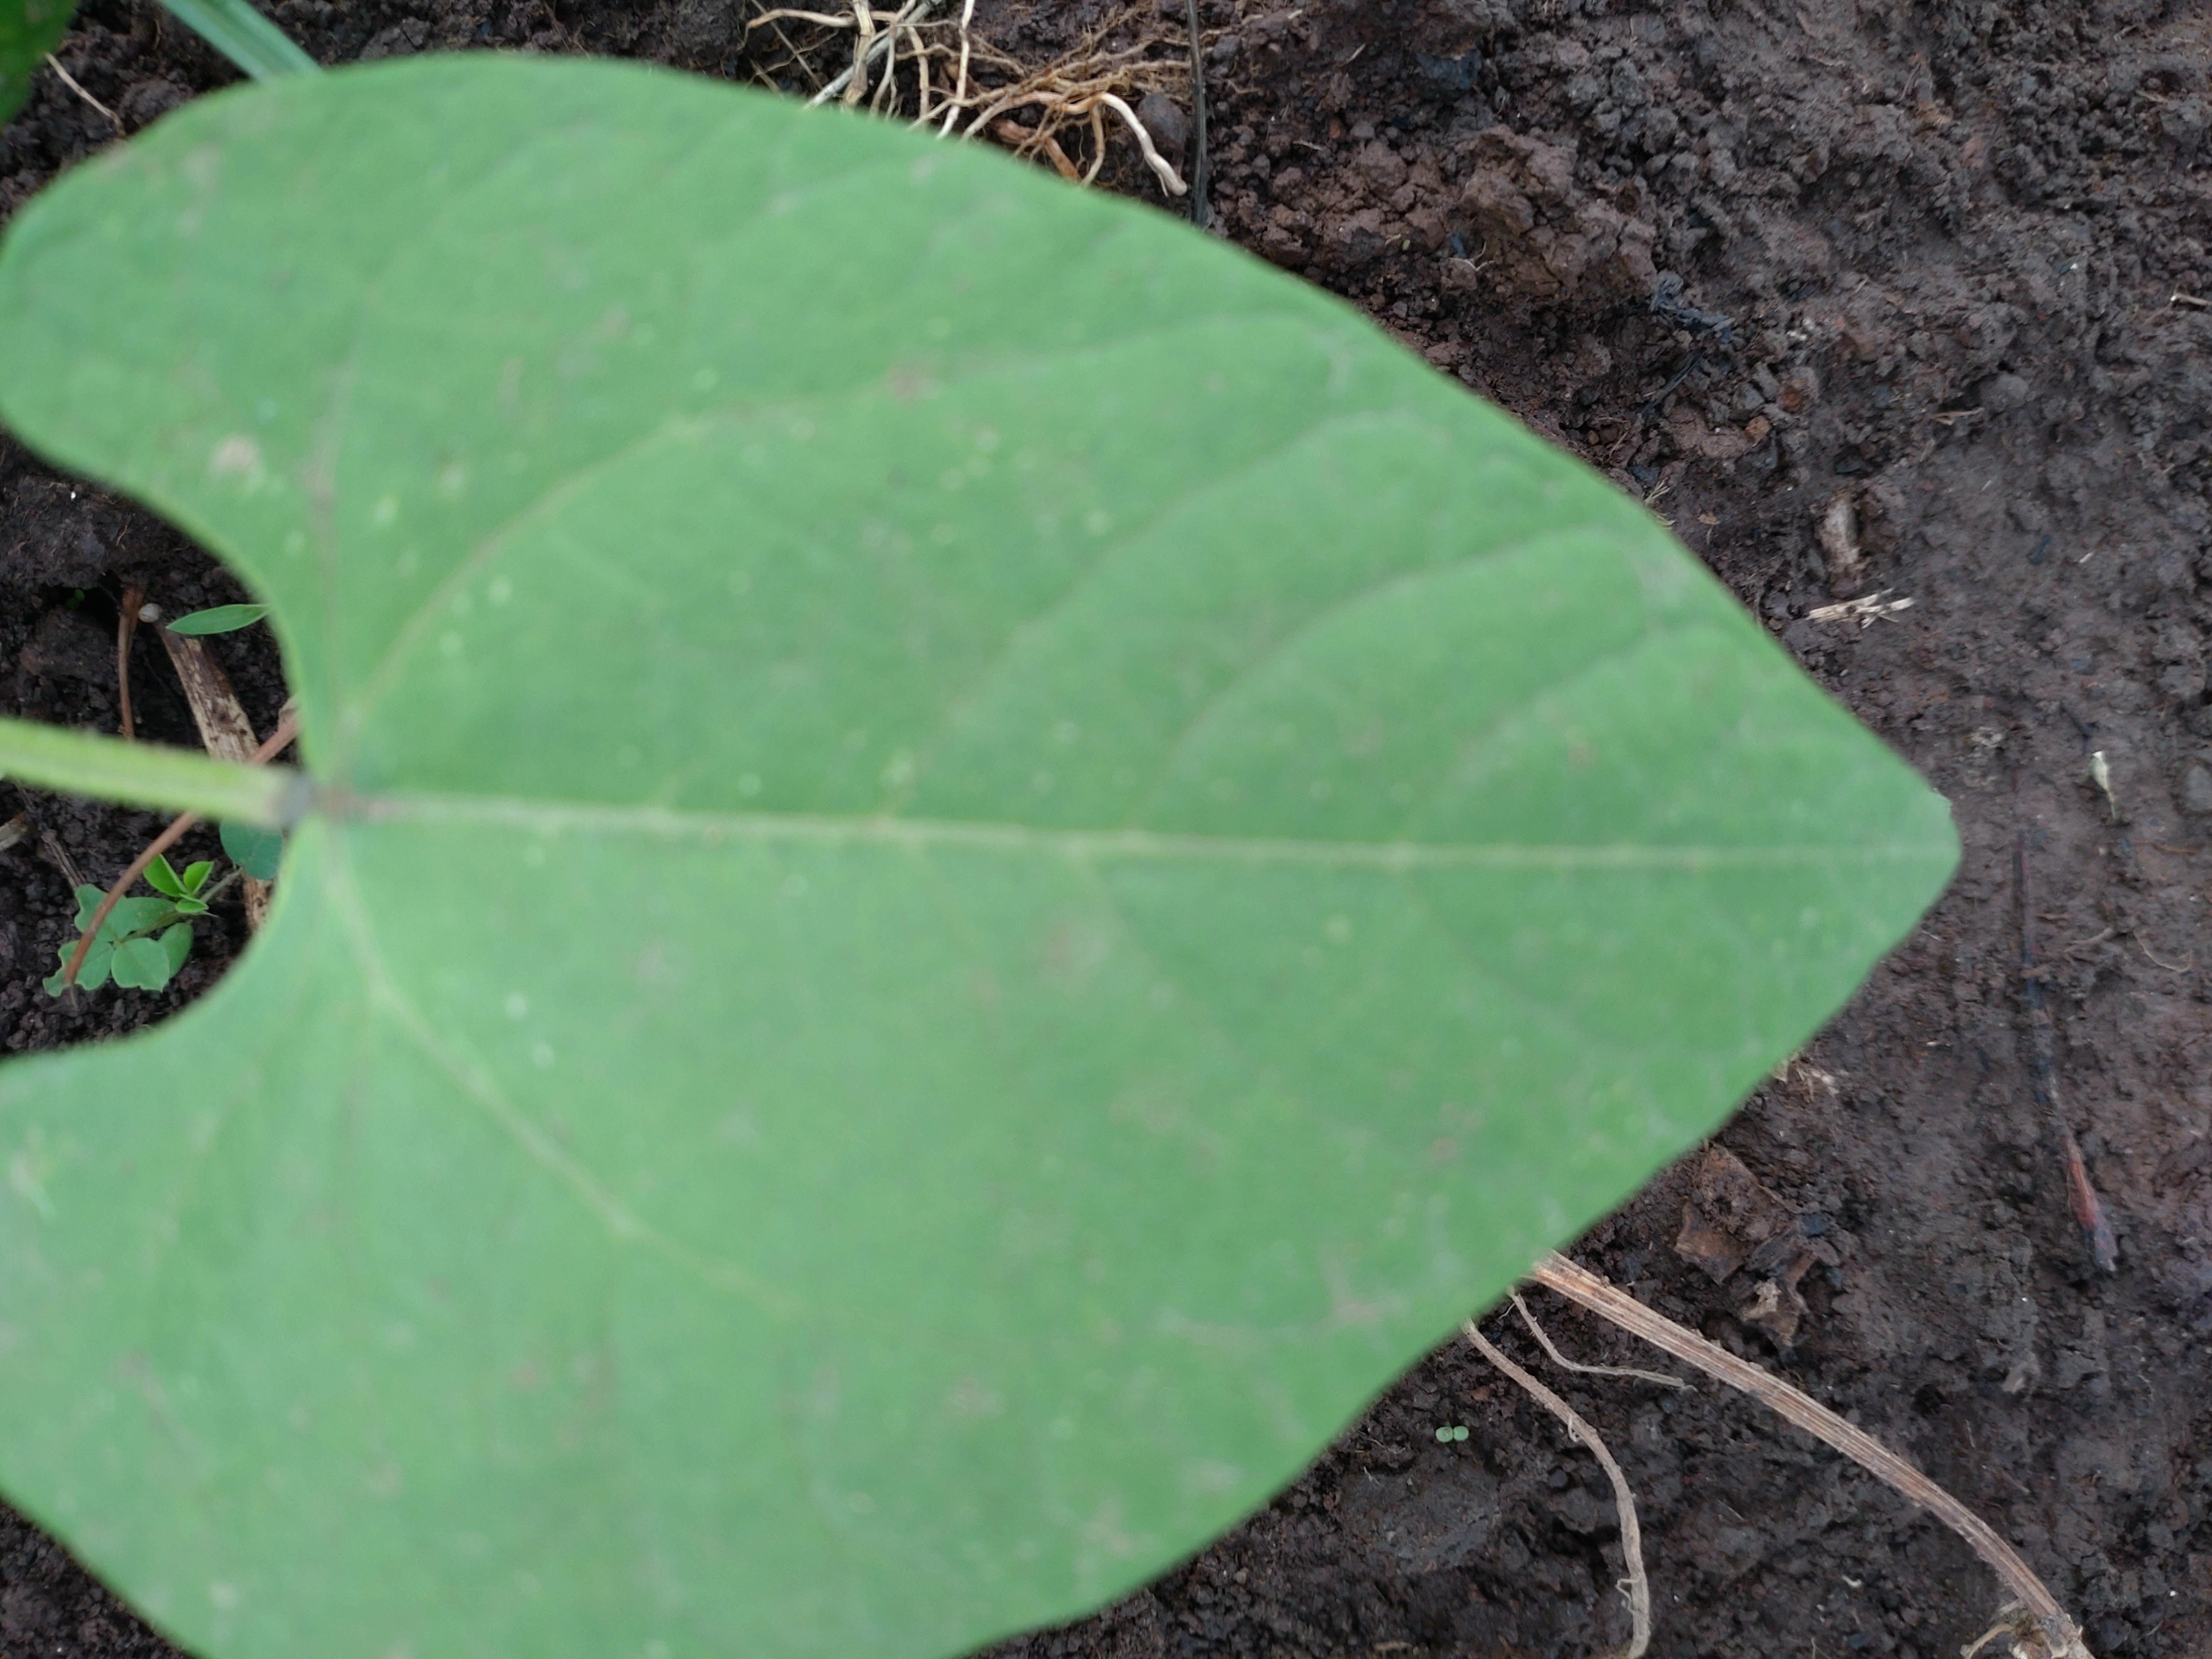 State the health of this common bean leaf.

healthy
